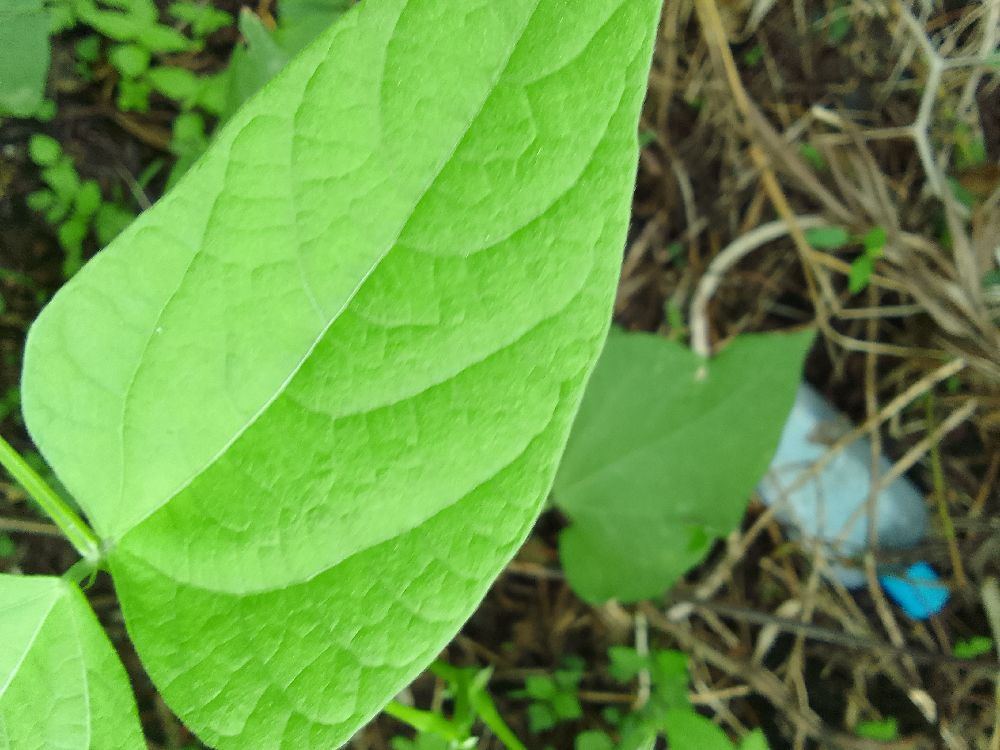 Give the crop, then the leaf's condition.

common bean, healthy
